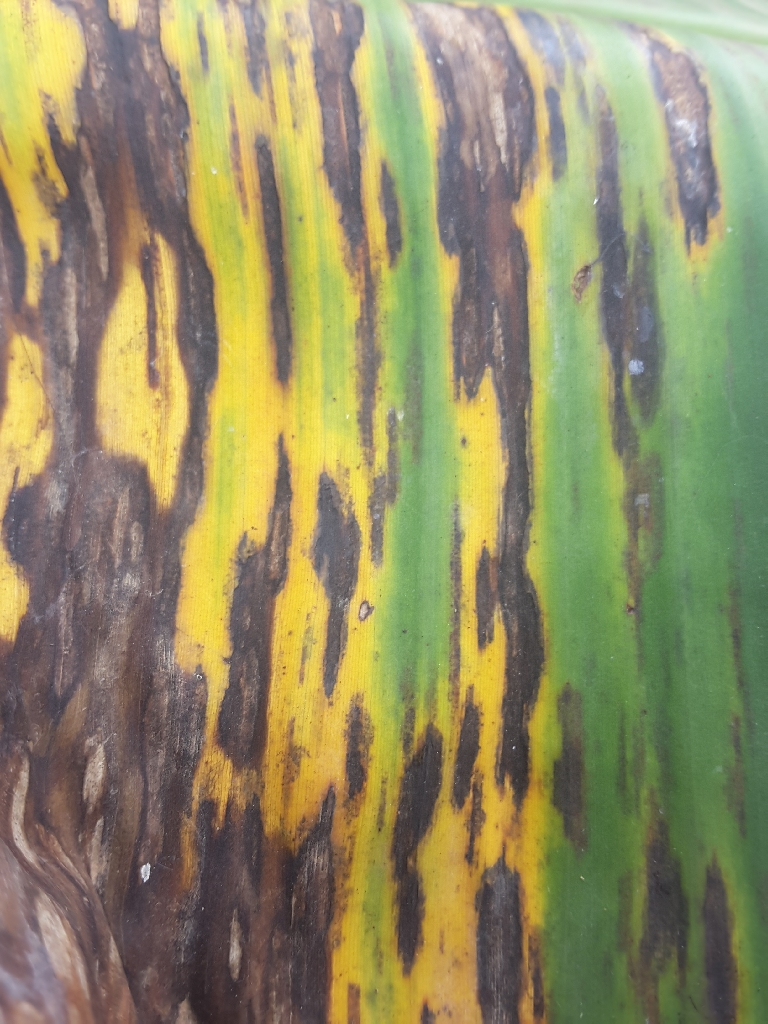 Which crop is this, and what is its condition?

banana, black sigatoka
